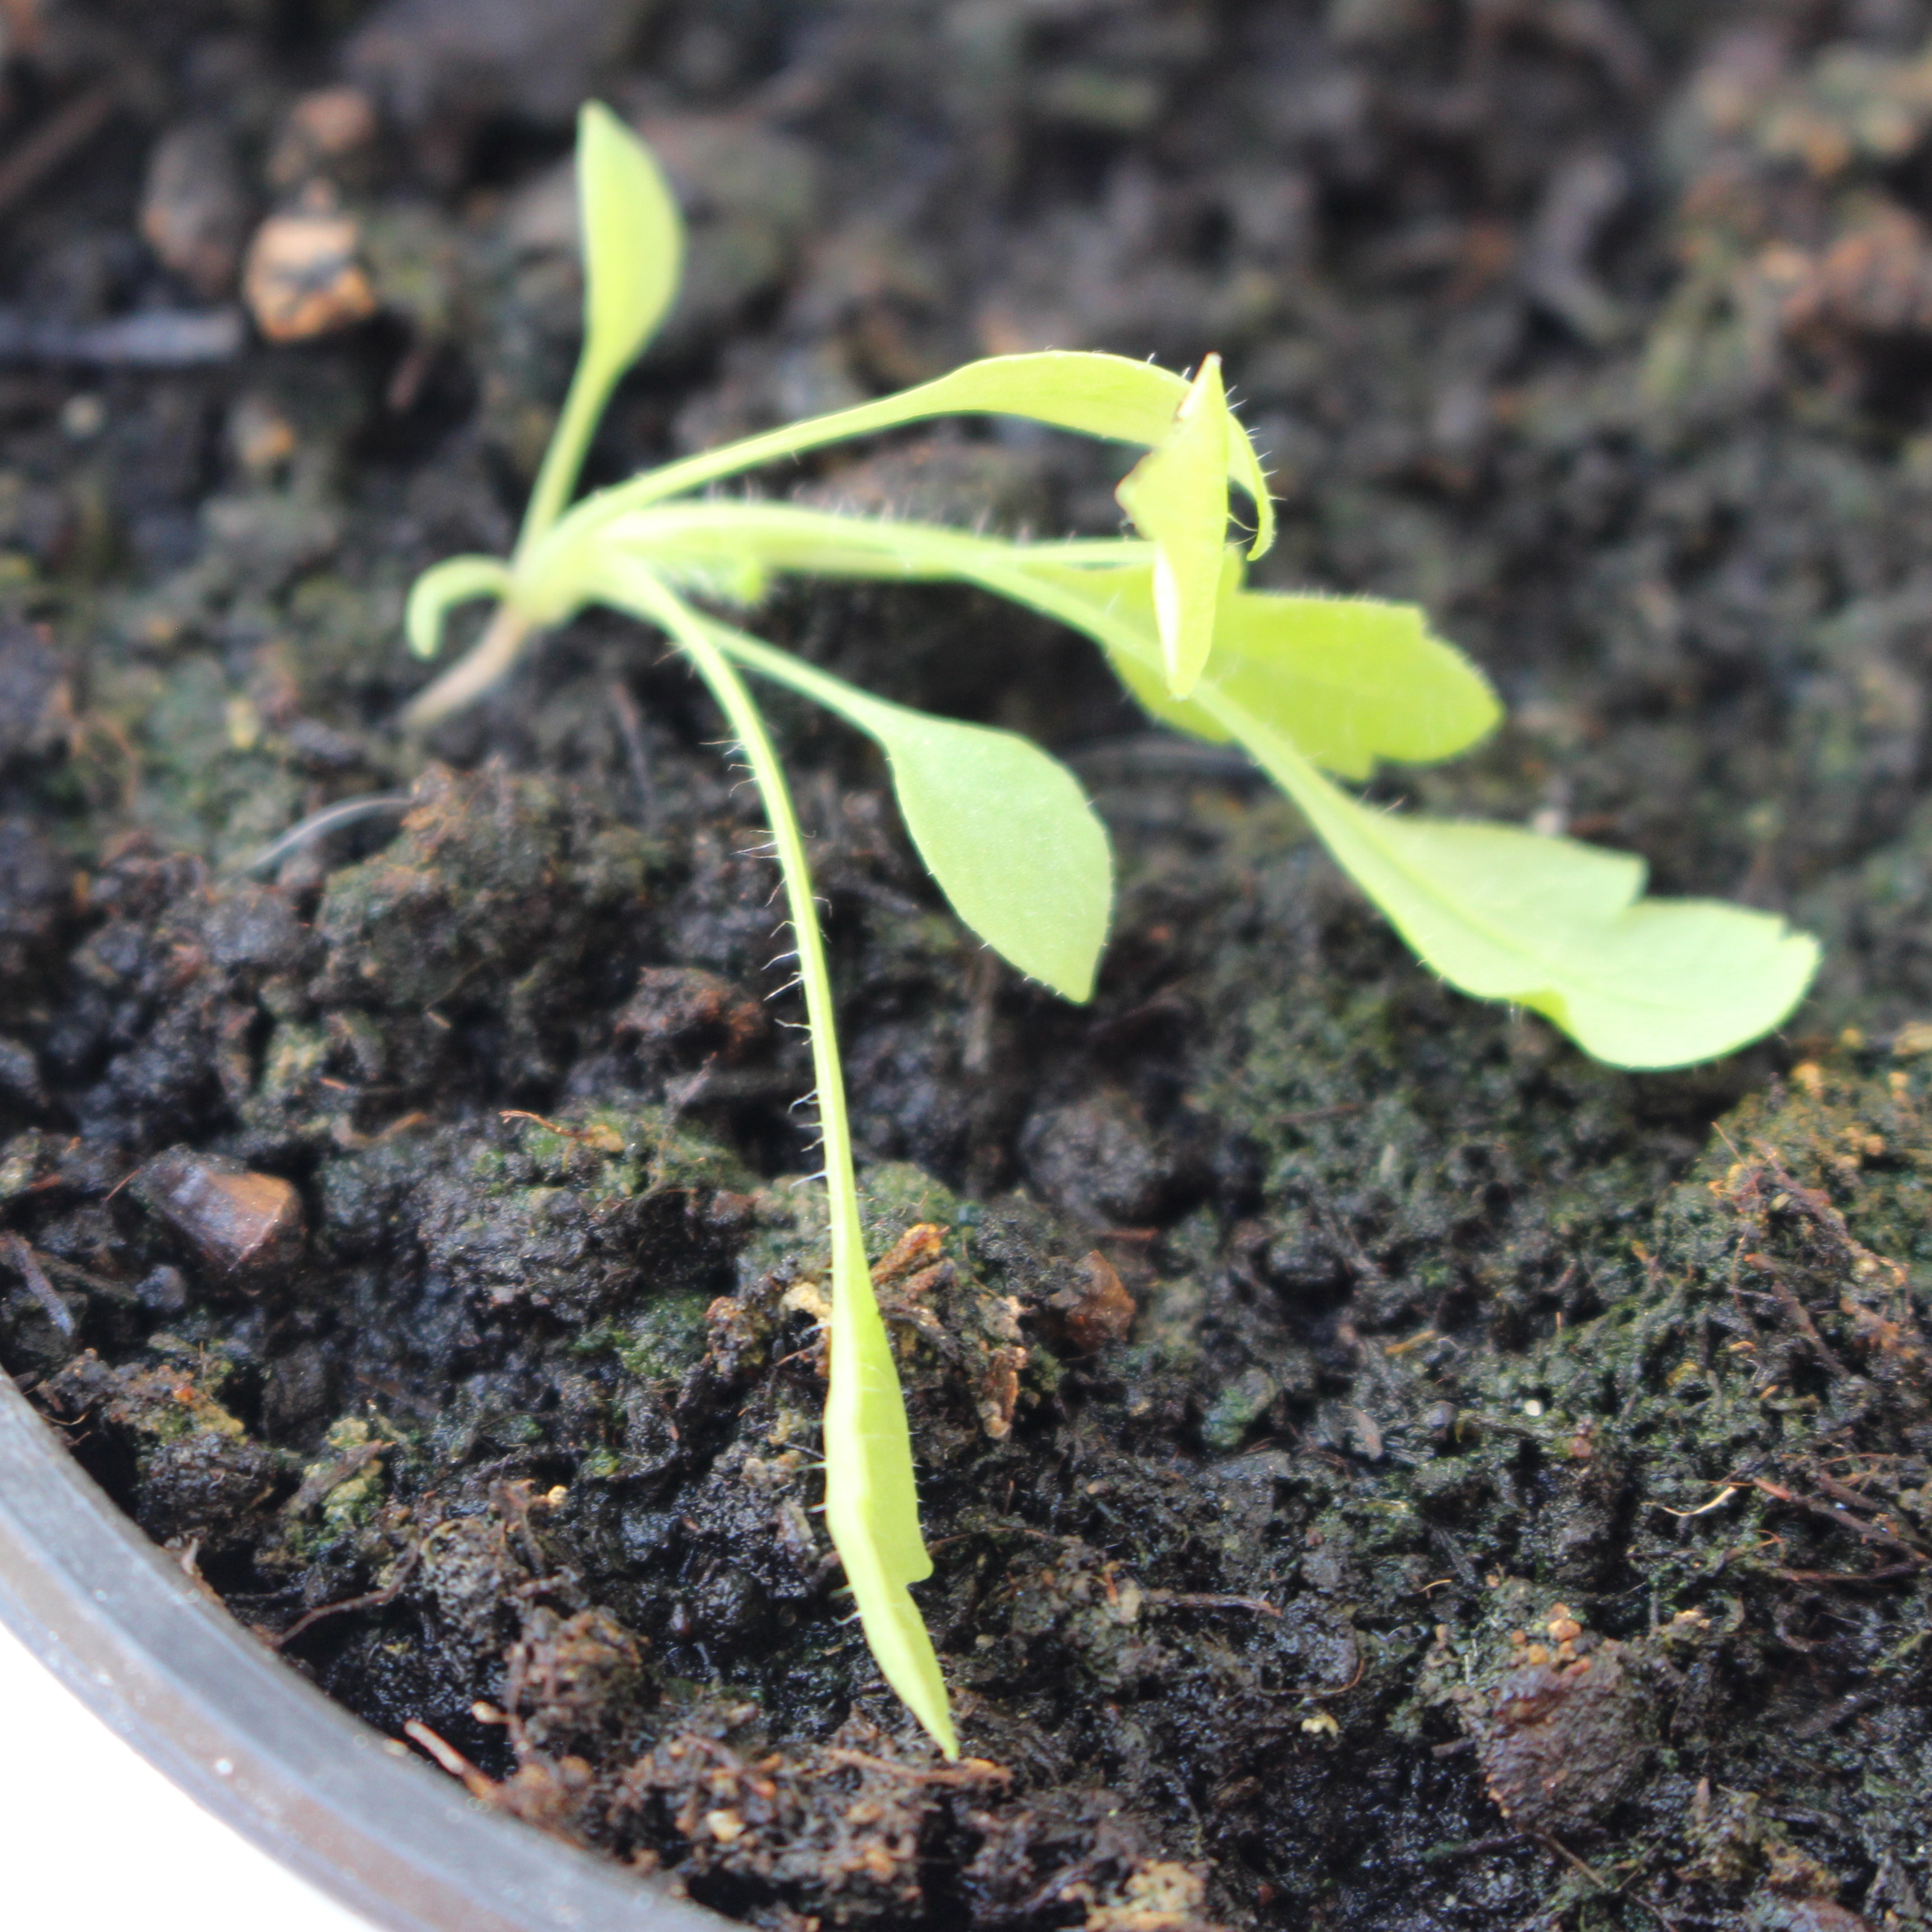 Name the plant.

Papaver rhoeas
